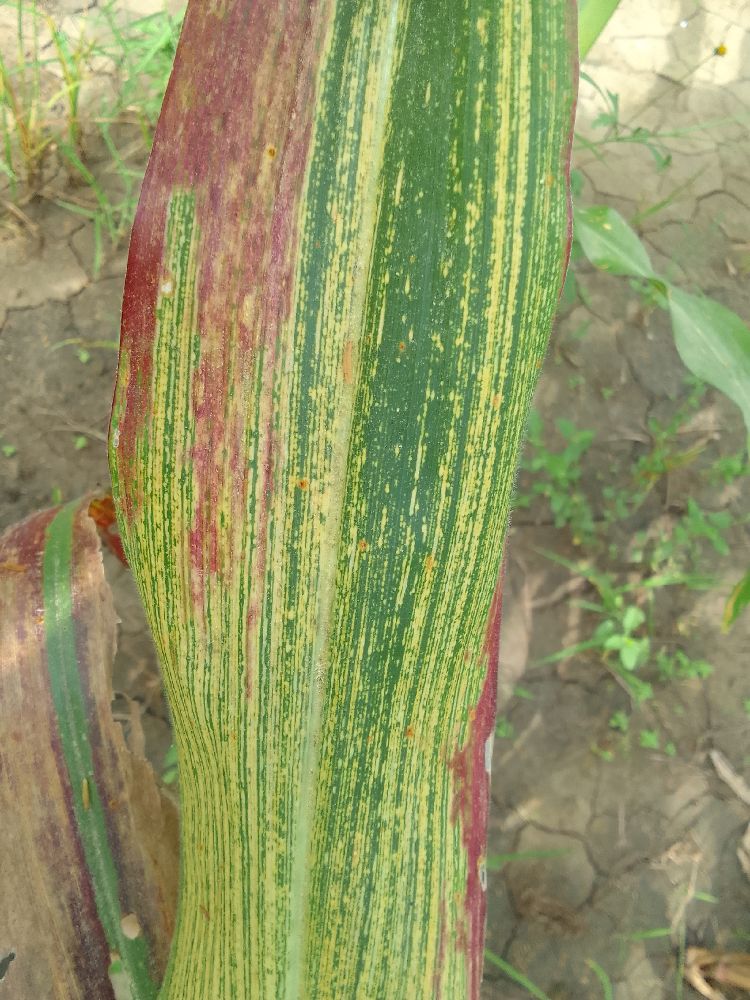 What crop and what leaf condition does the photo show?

maize, maize streak virus
